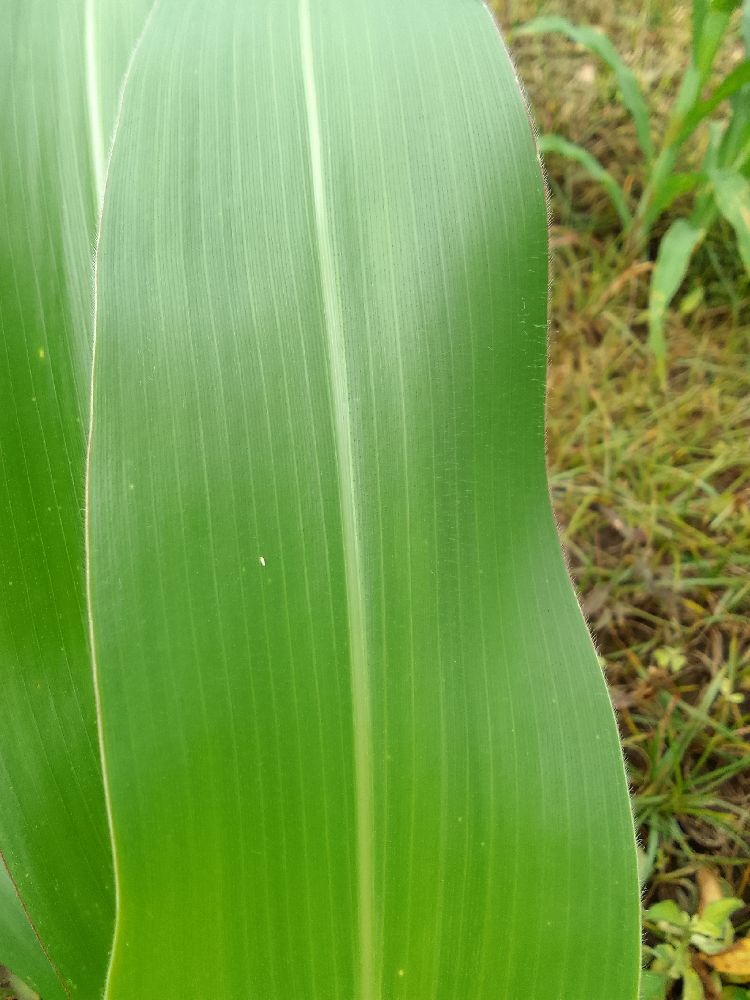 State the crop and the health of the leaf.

maize, healthy
